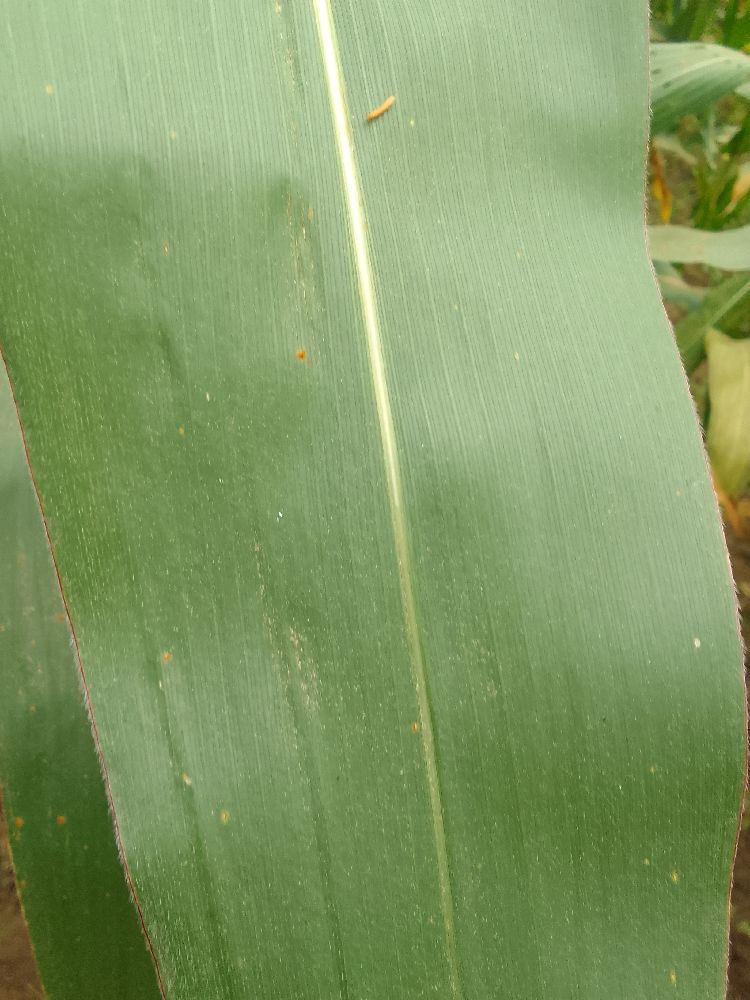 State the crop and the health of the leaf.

maize, healthy
